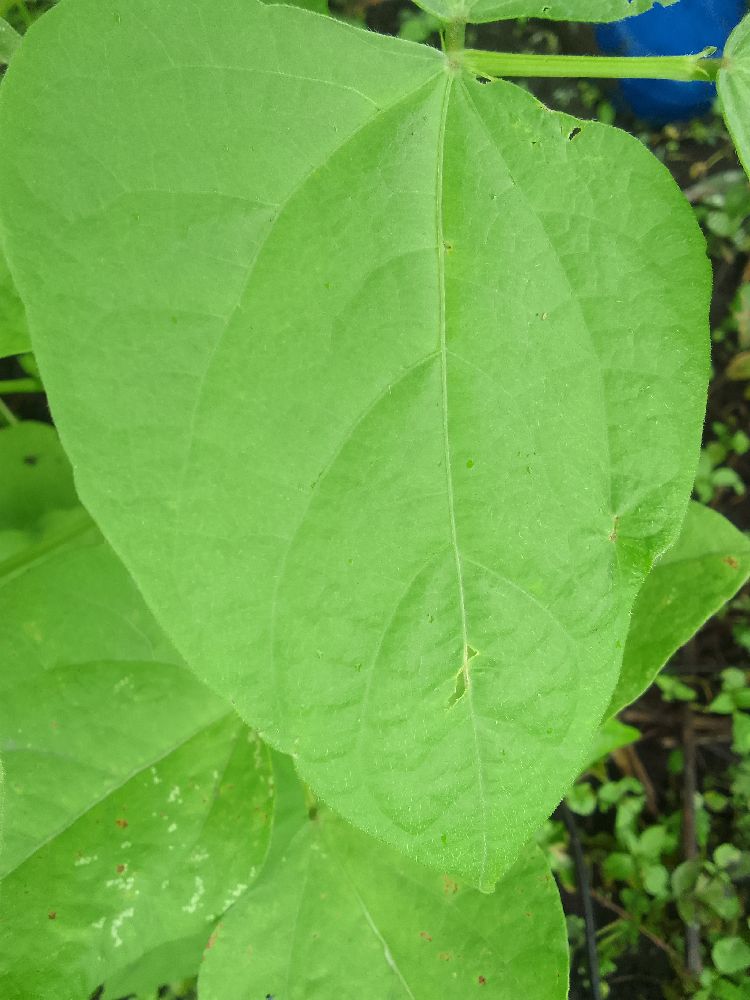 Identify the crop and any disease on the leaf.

common bean, healthy
